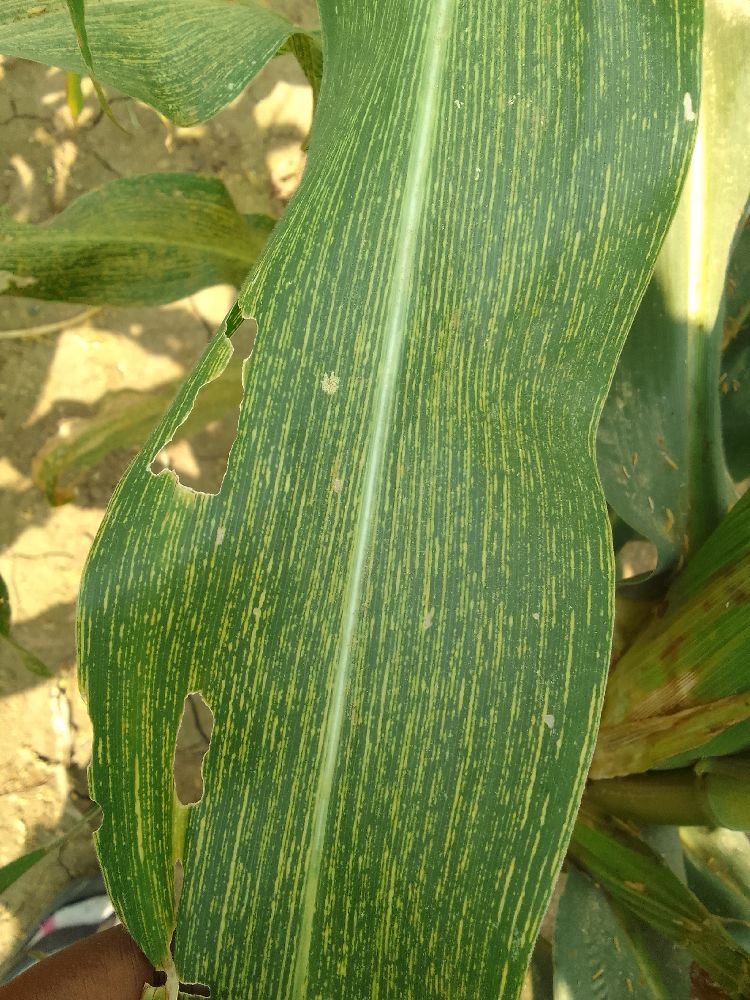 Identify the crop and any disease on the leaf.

maize, maize streak virus
